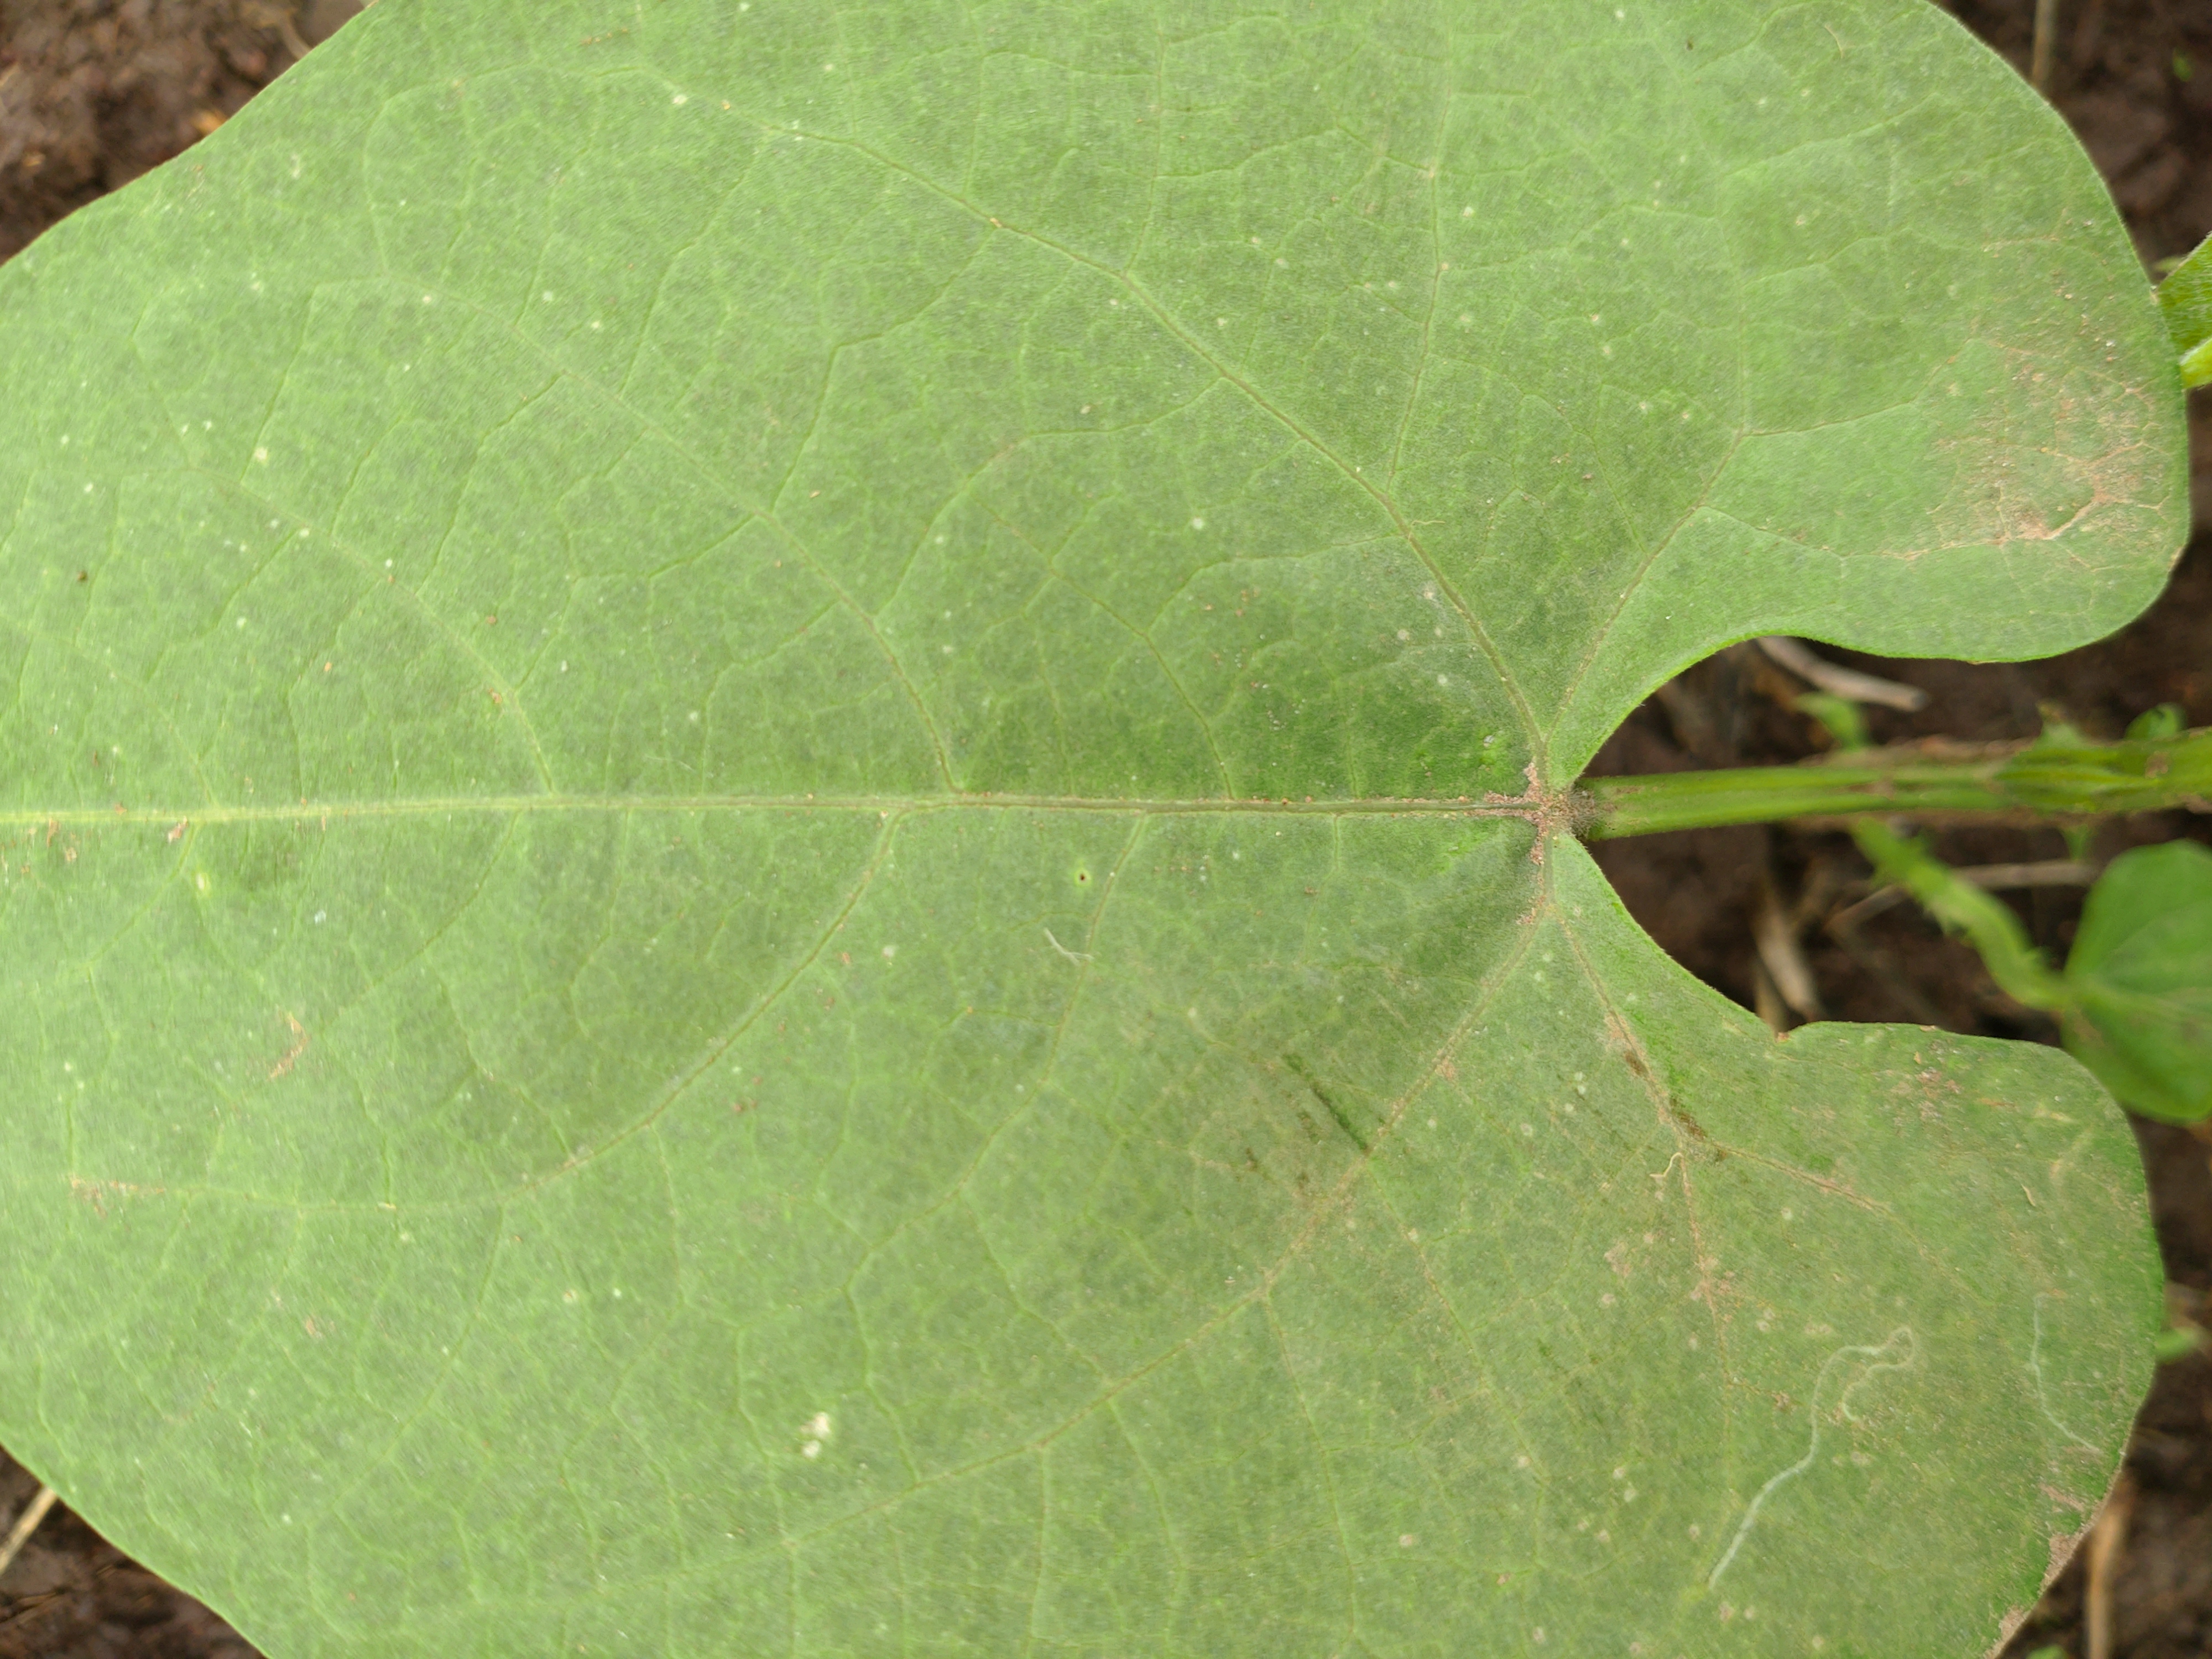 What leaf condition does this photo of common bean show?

healthy
